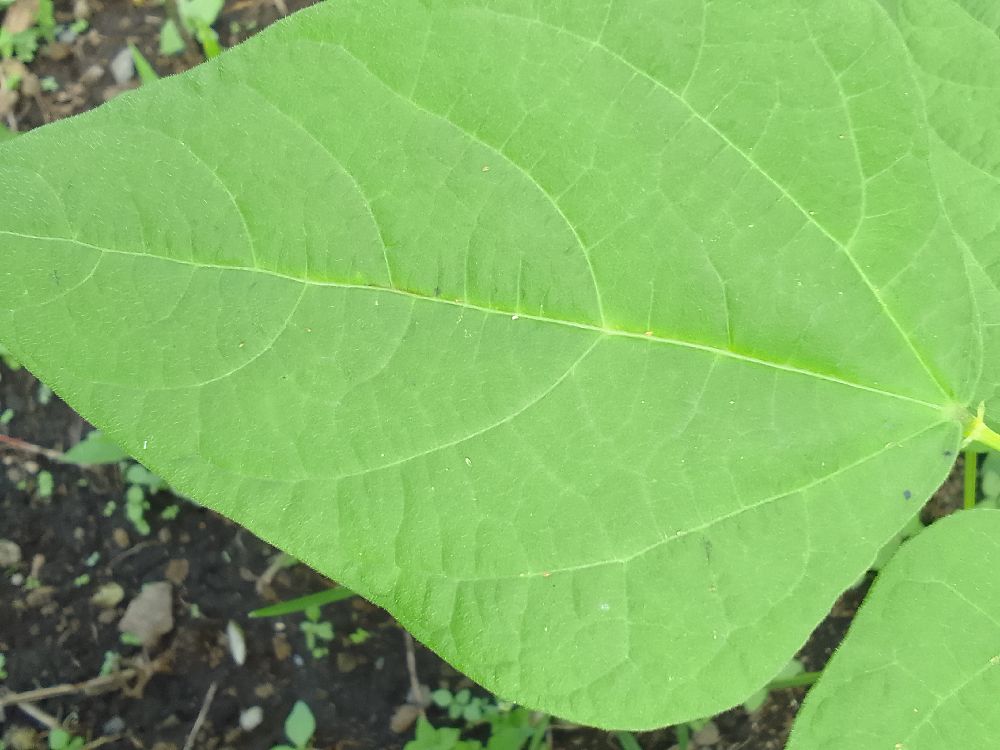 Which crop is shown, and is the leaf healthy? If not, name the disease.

common bean, healthy
